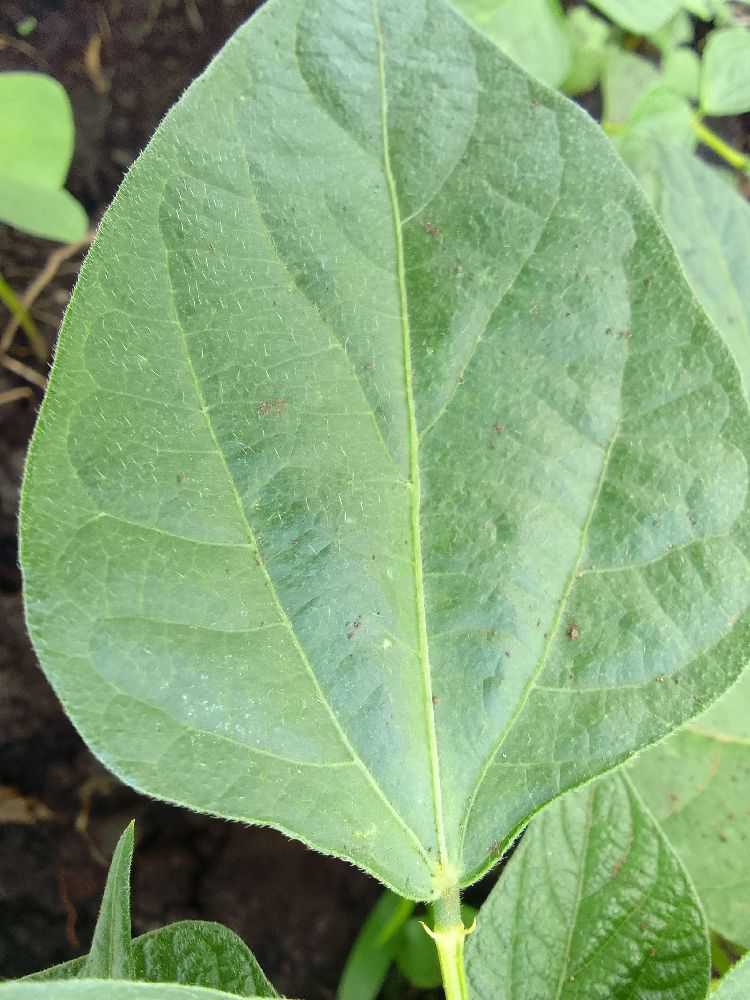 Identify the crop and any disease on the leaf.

common bean, healthy
